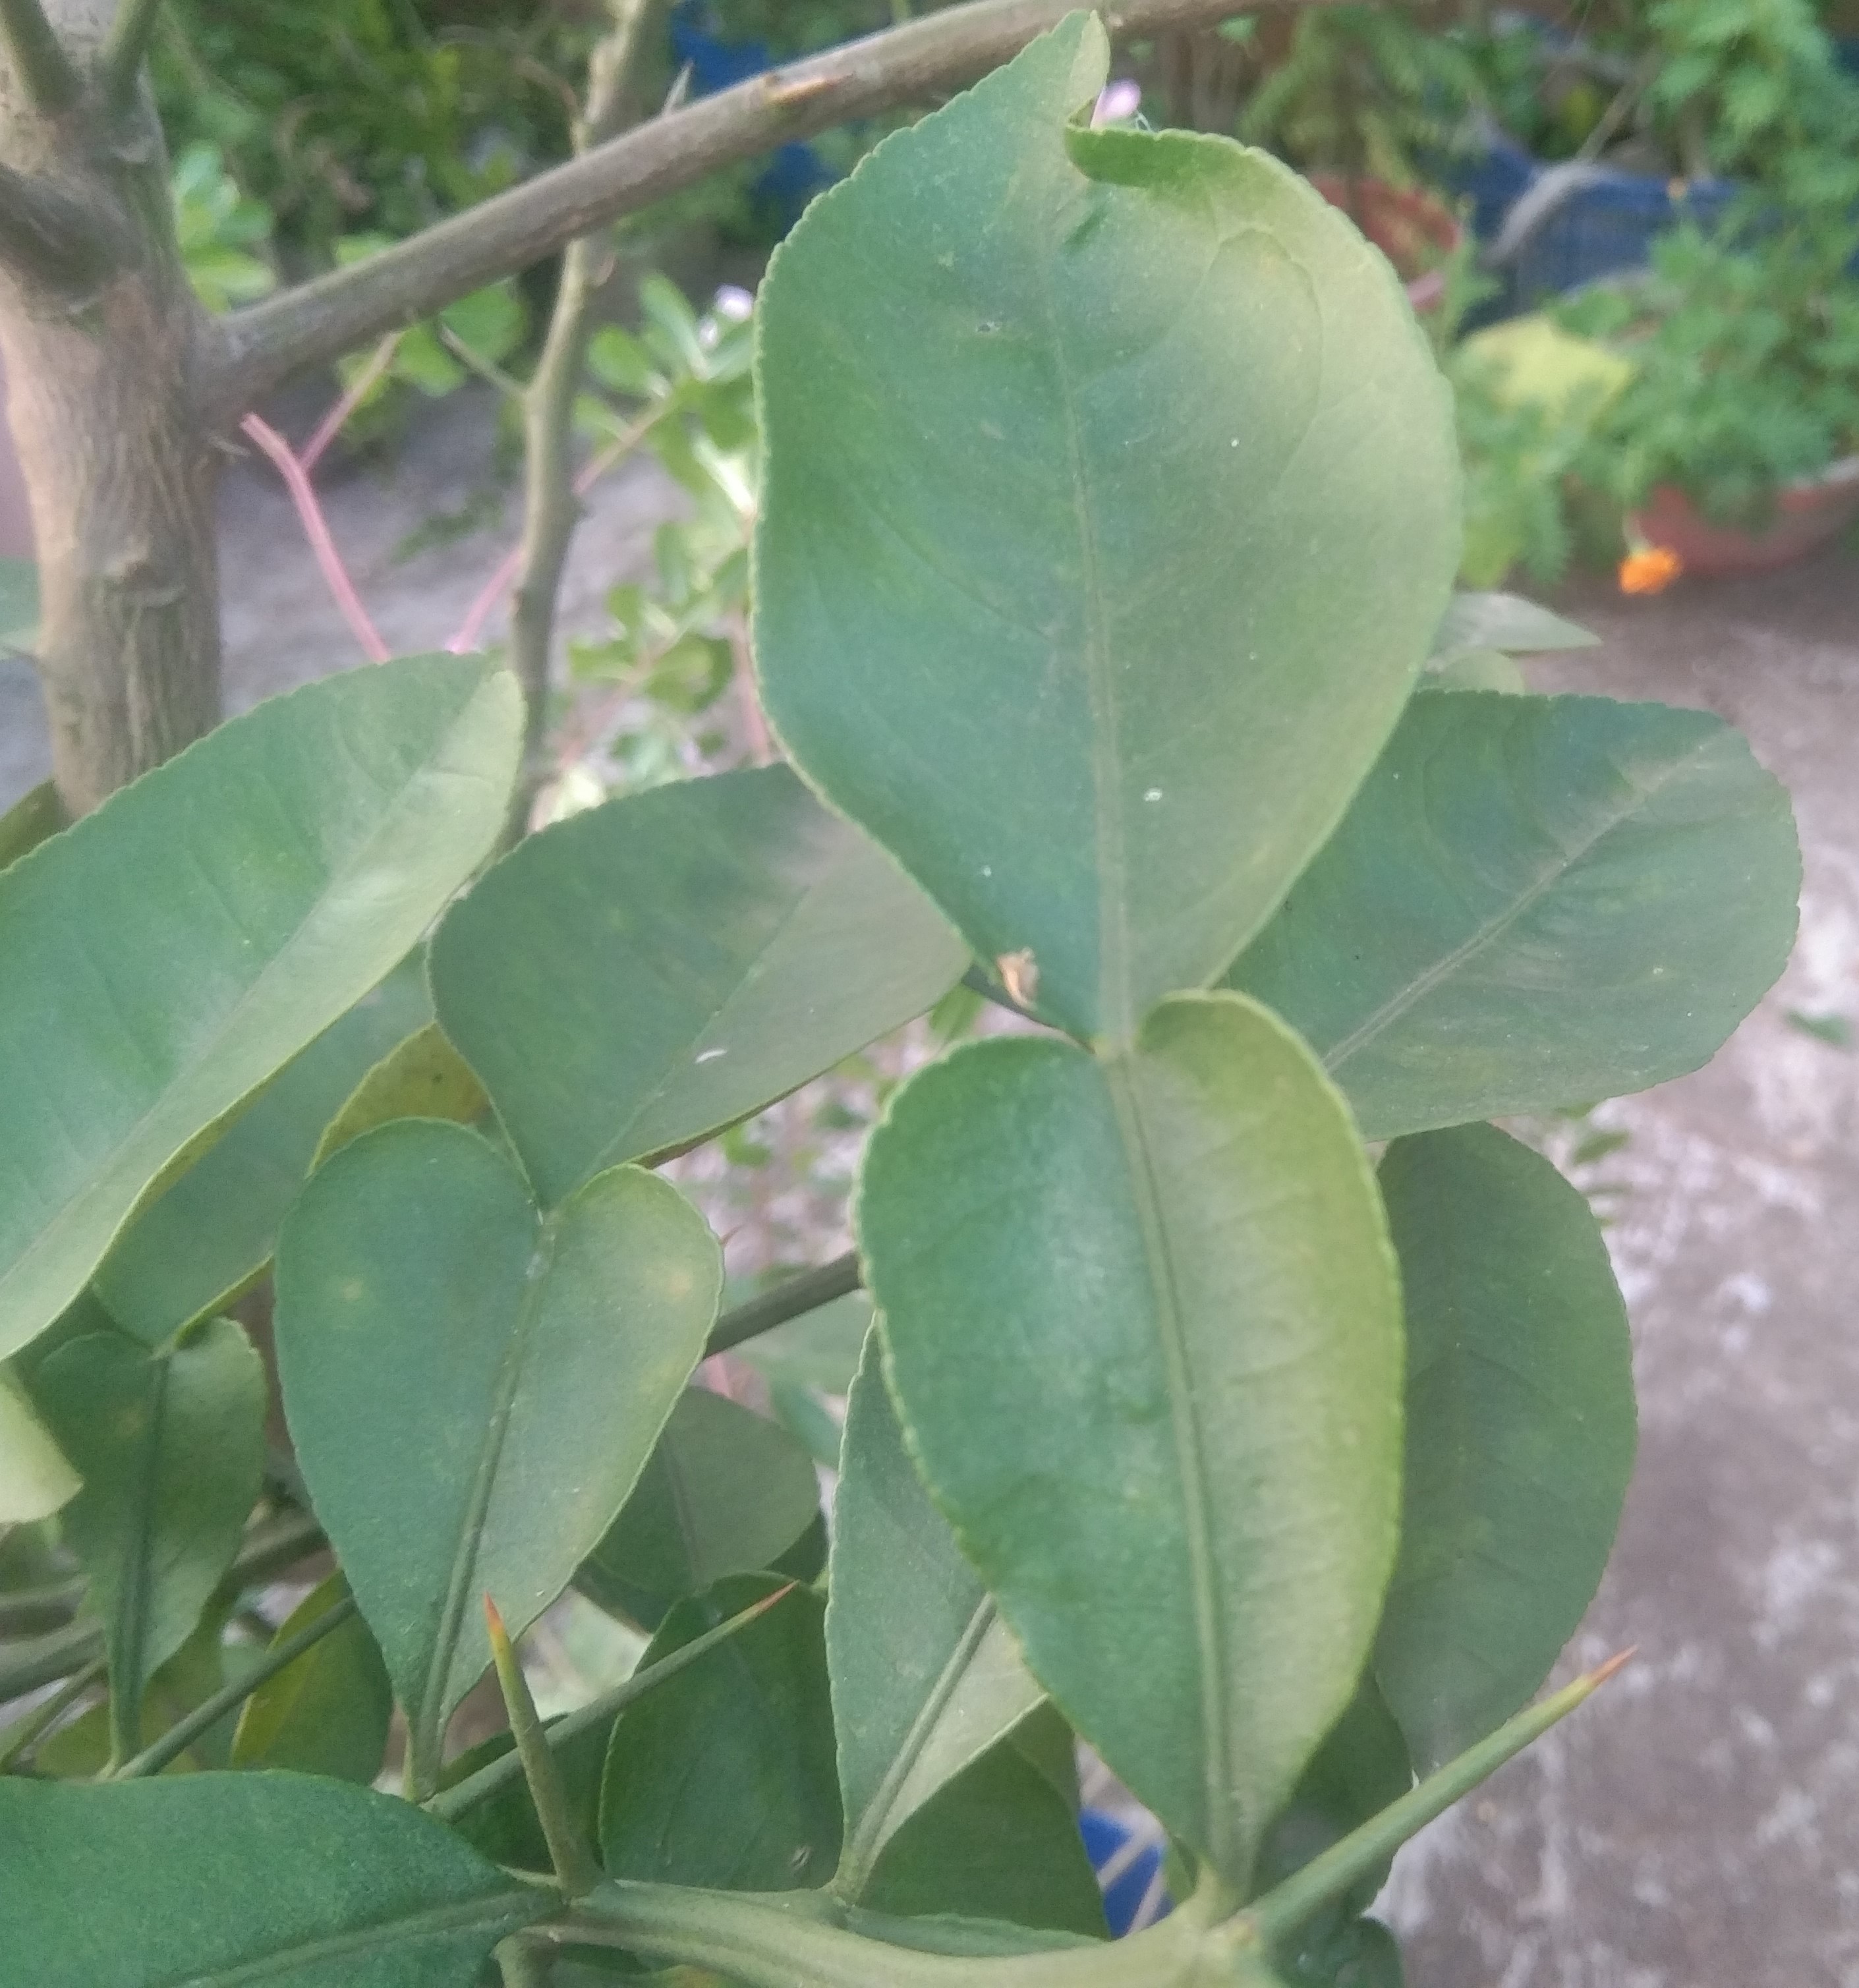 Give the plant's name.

lemon
